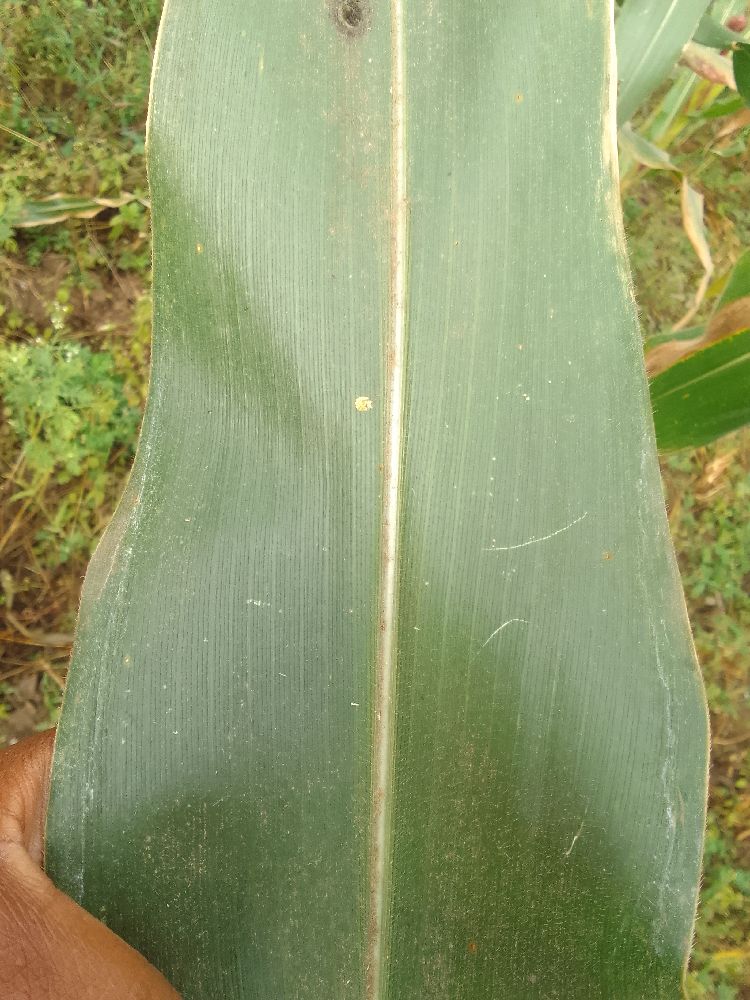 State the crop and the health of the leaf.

maize, healthy
